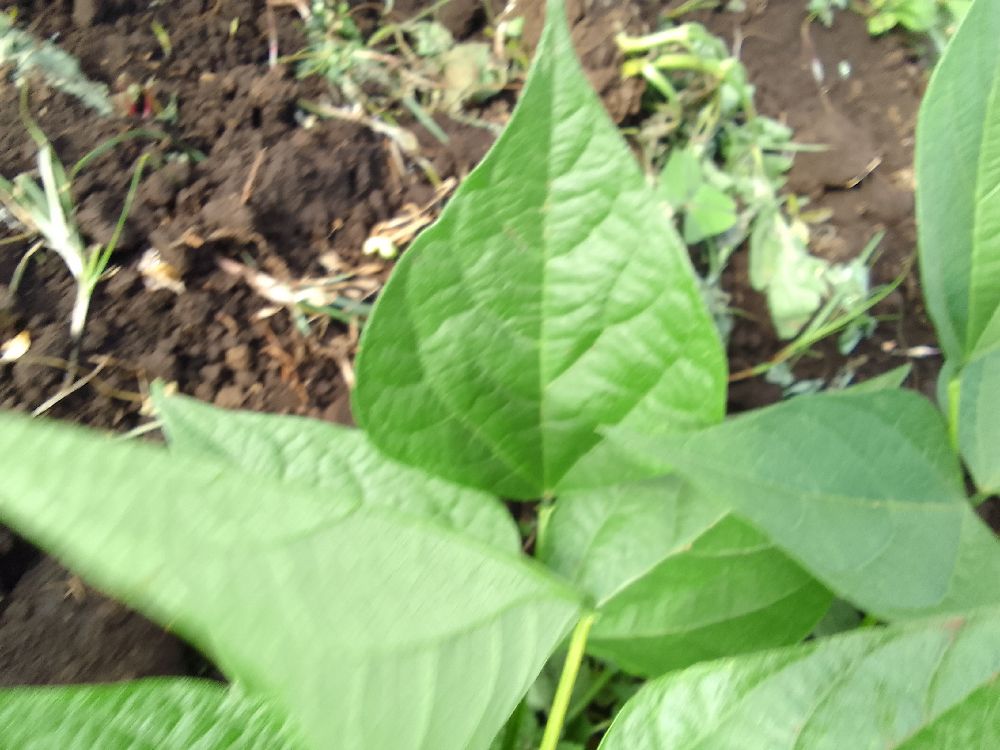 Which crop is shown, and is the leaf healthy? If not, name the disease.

common bean, healthy
